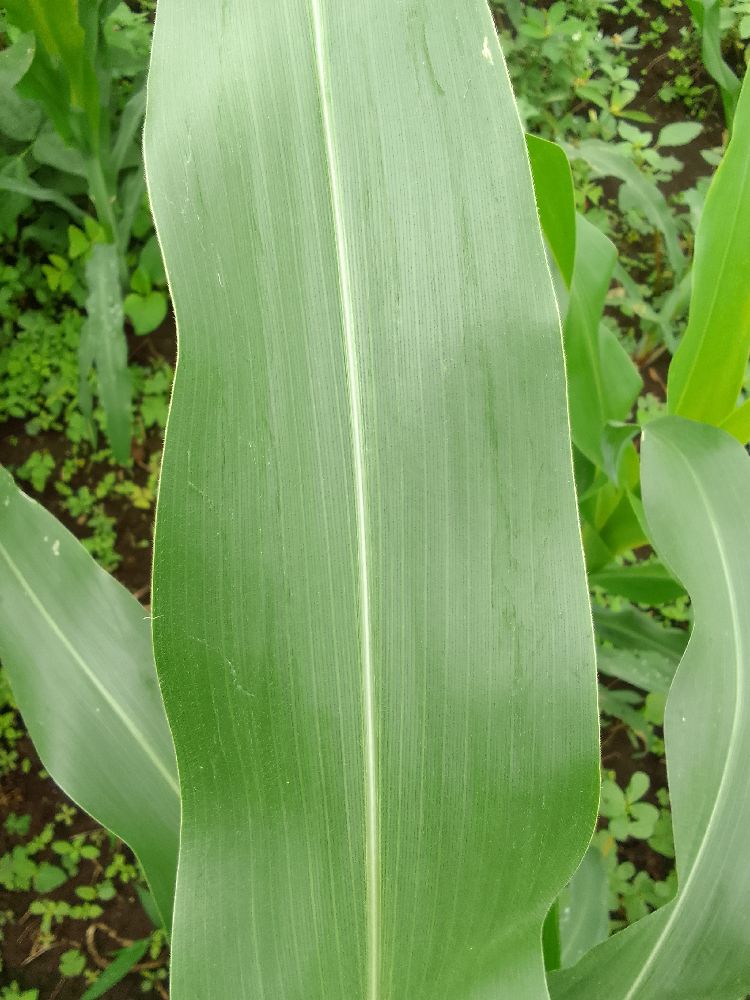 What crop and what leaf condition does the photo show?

maize, healthy
